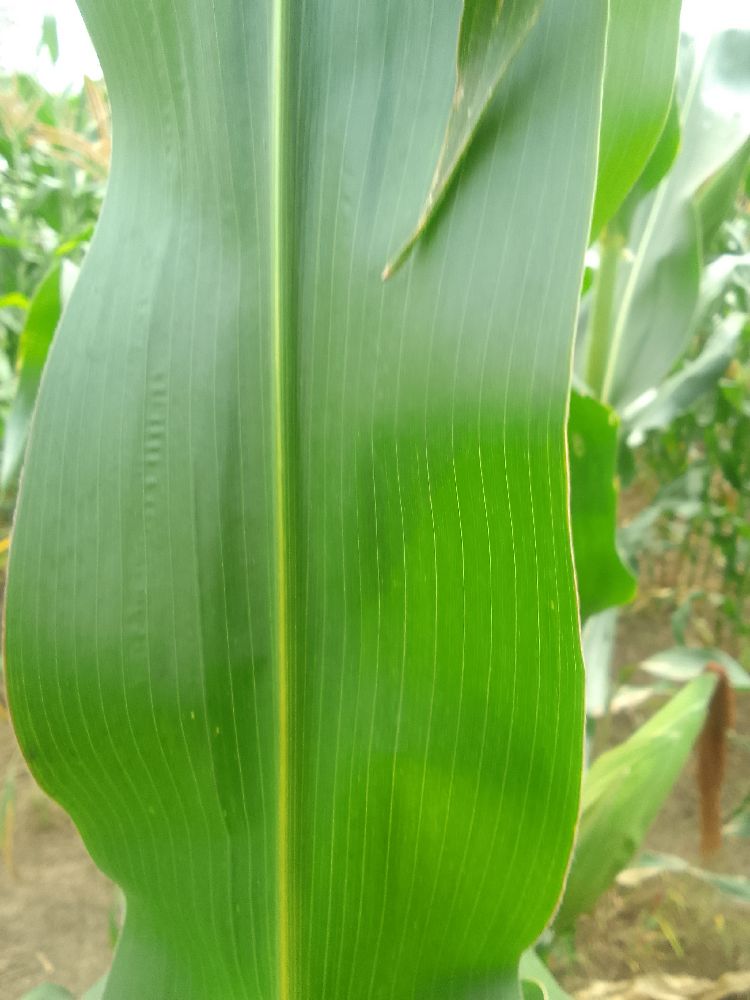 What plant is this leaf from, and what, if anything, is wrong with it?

maize, healthy
